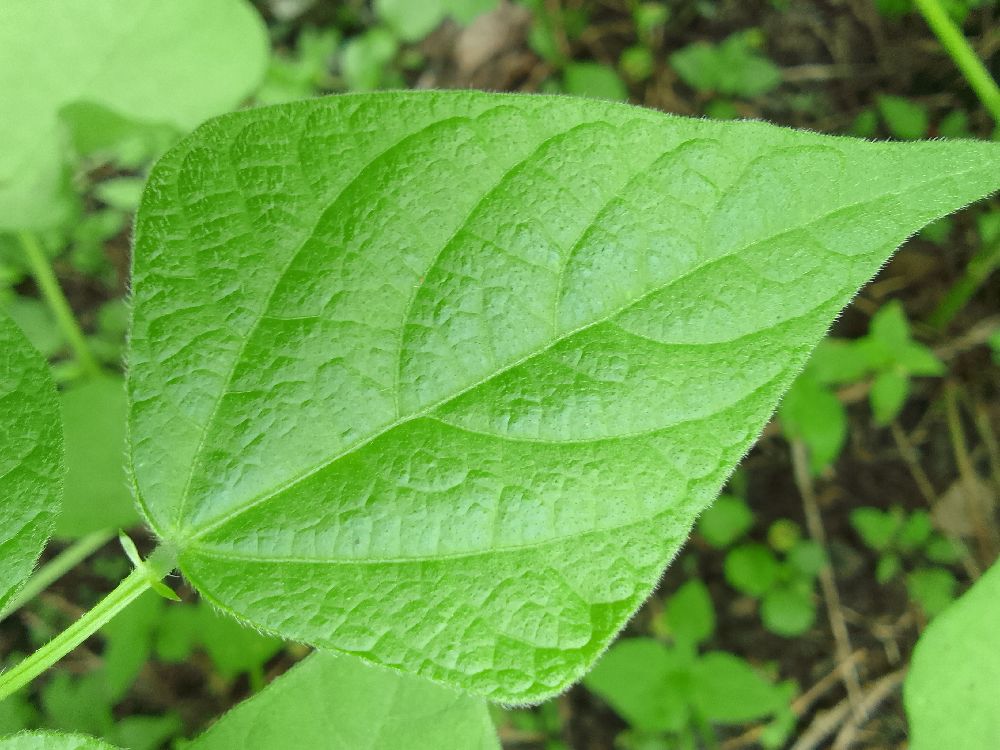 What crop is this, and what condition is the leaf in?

common bean, healthy
